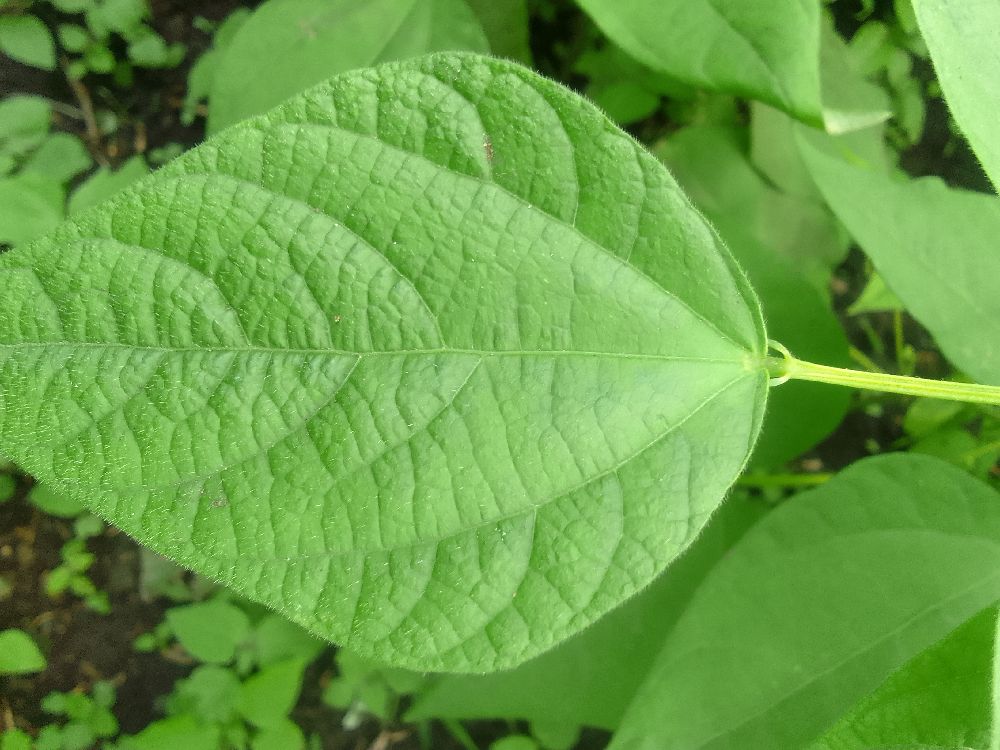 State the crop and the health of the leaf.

common bean, healthy
